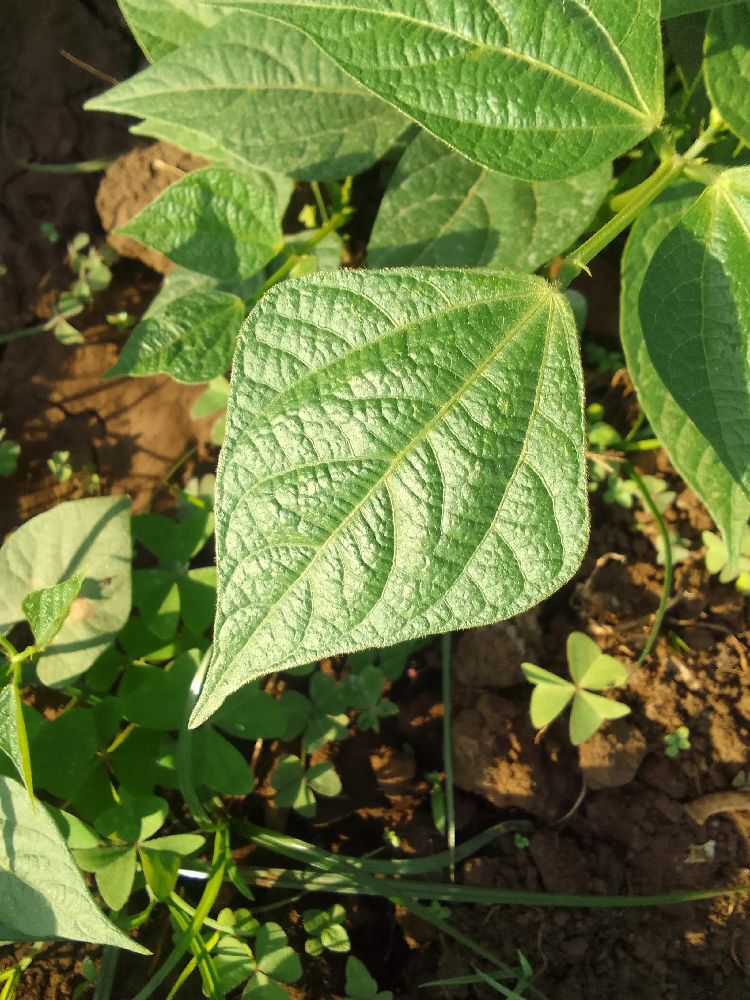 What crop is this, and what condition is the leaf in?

common bean, healthy
